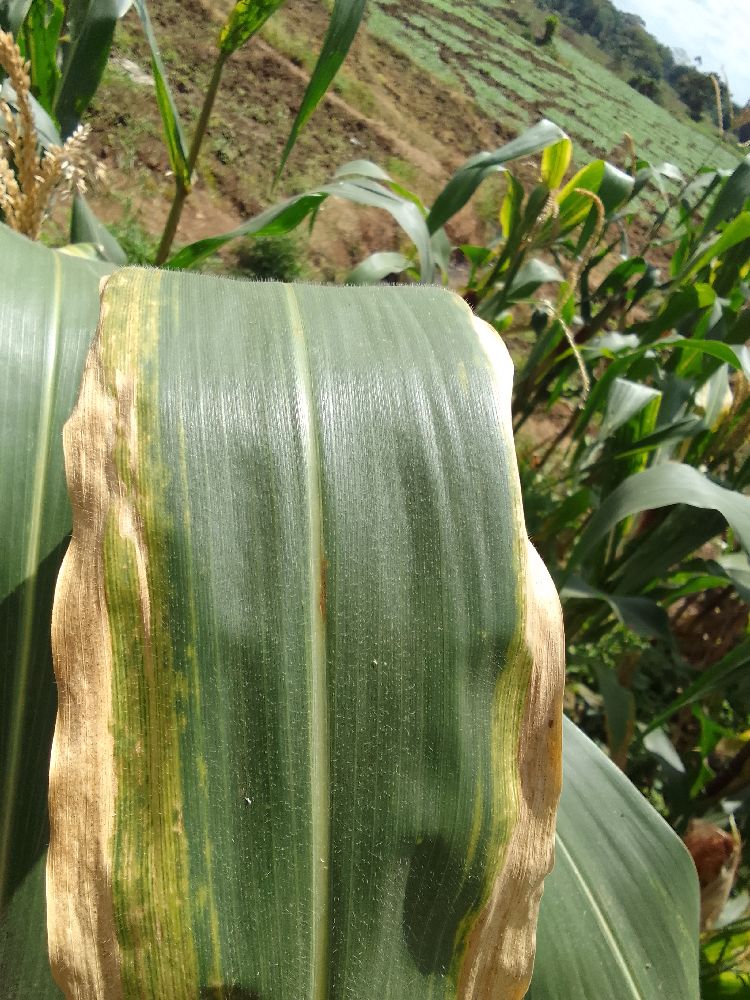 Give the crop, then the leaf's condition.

maize, maize lethal necrosis
